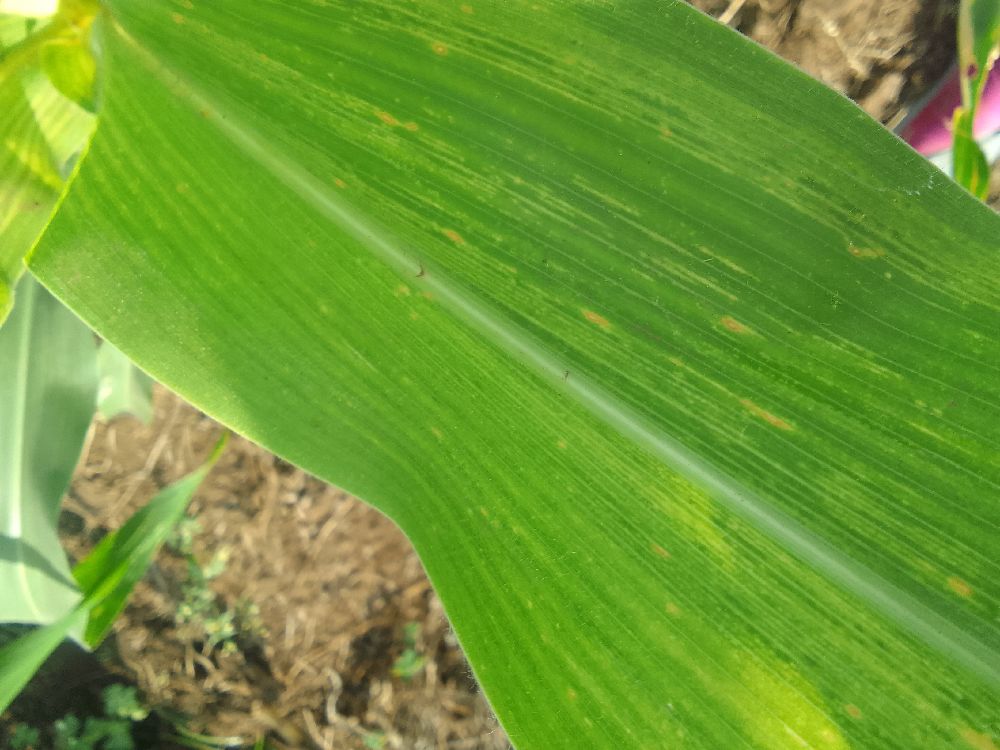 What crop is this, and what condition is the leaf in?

maize, maize lethal necrosis
